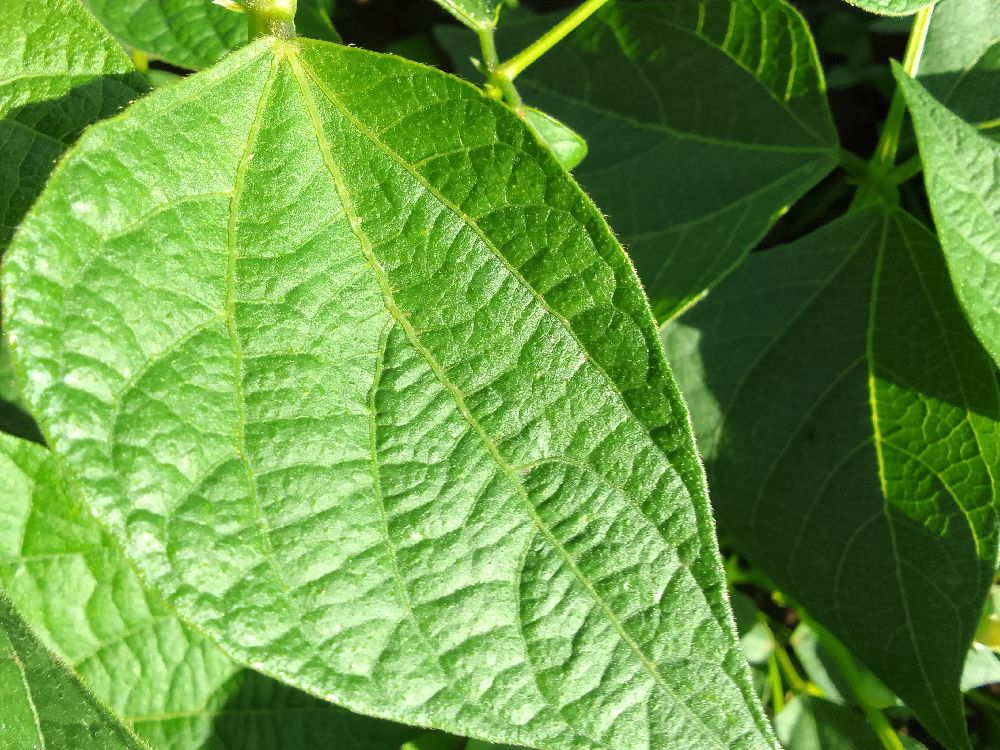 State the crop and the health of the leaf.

common bean, healthy
